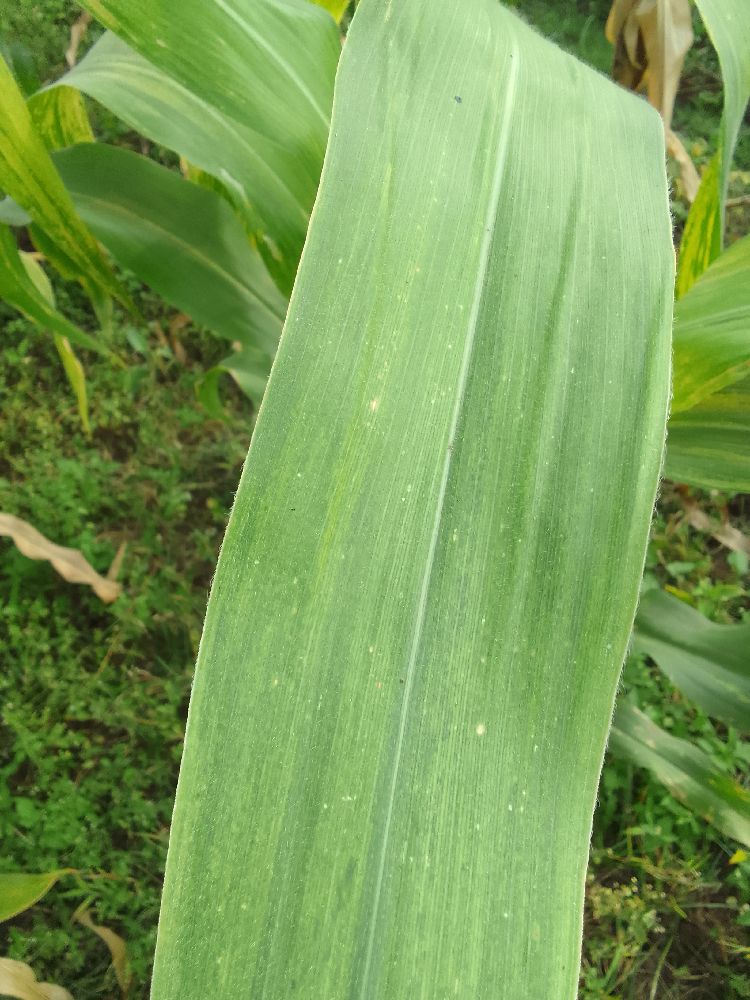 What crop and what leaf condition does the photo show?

maize, maize lethal necrosis
